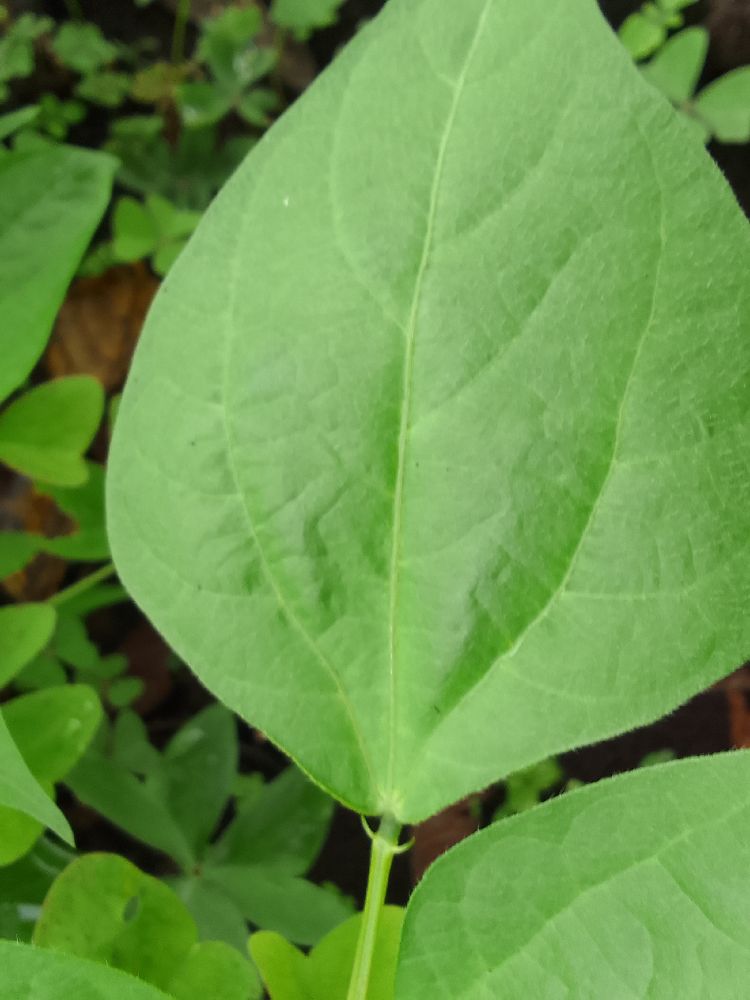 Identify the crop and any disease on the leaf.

common bean, healthy
